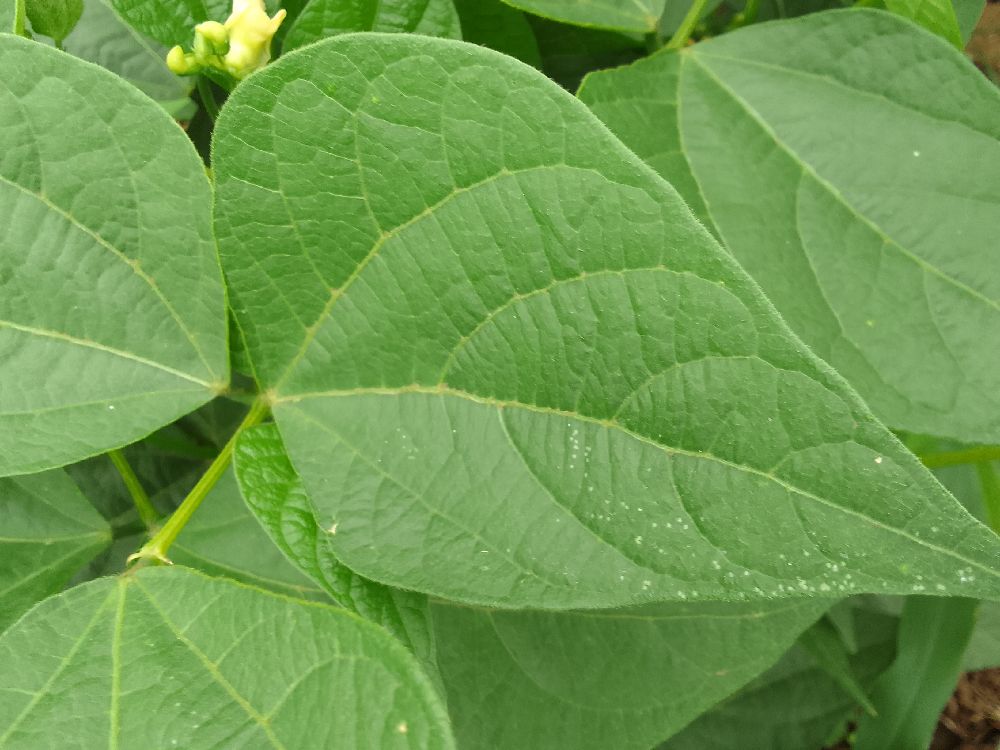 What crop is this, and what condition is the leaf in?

common bean, healthy
